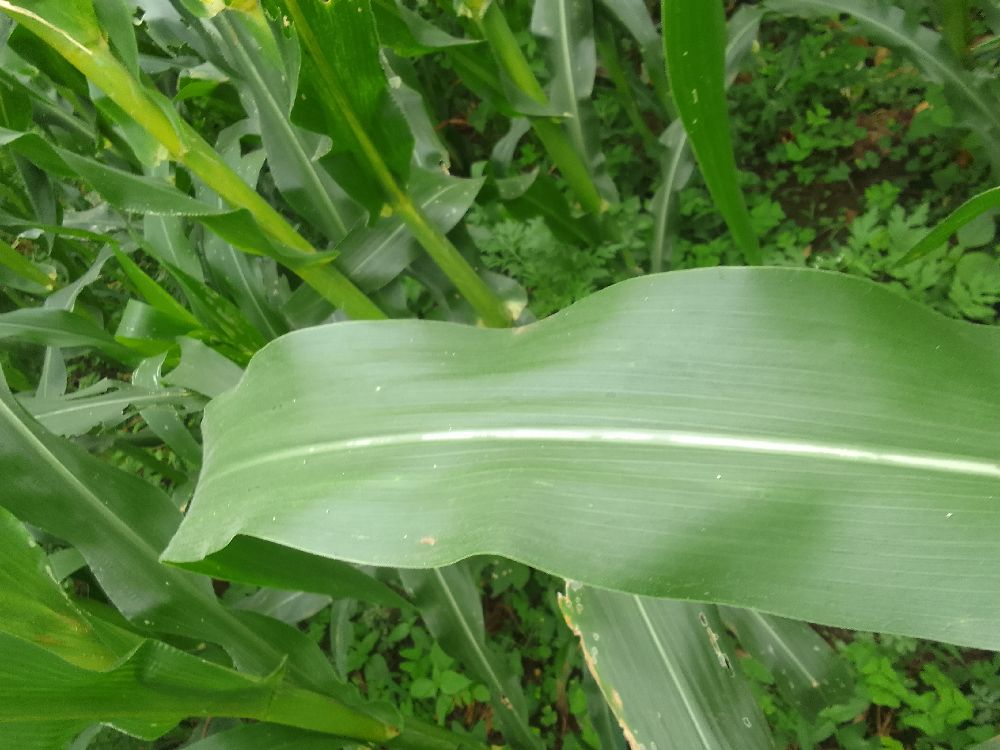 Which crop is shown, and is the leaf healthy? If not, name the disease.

maize, healthy
